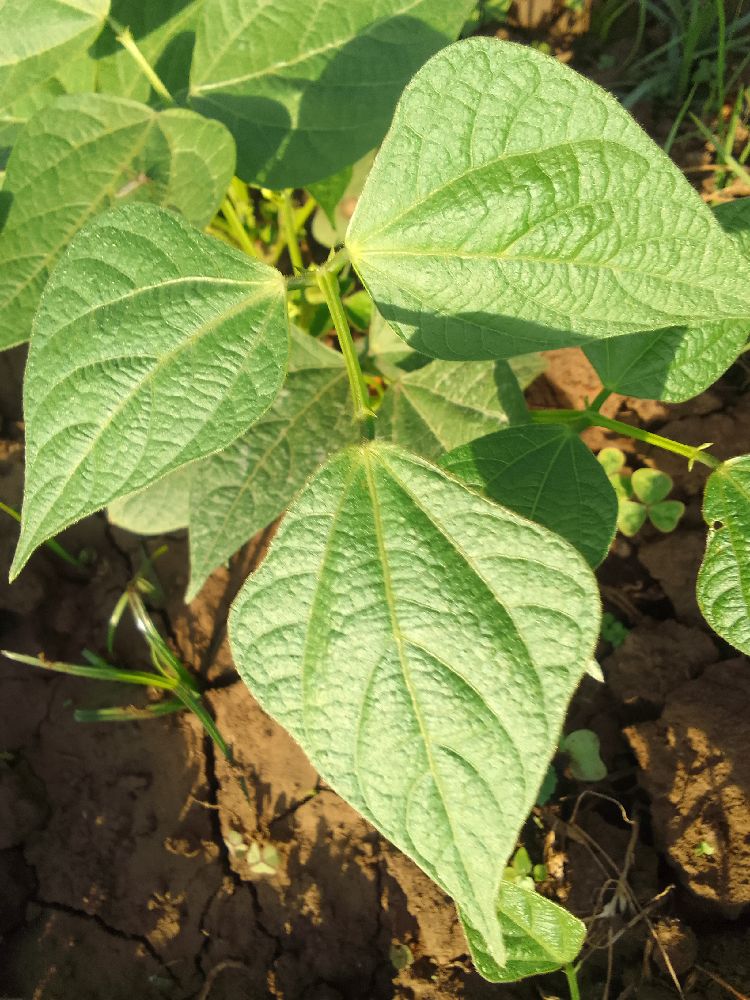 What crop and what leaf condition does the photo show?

common bean, healthy
